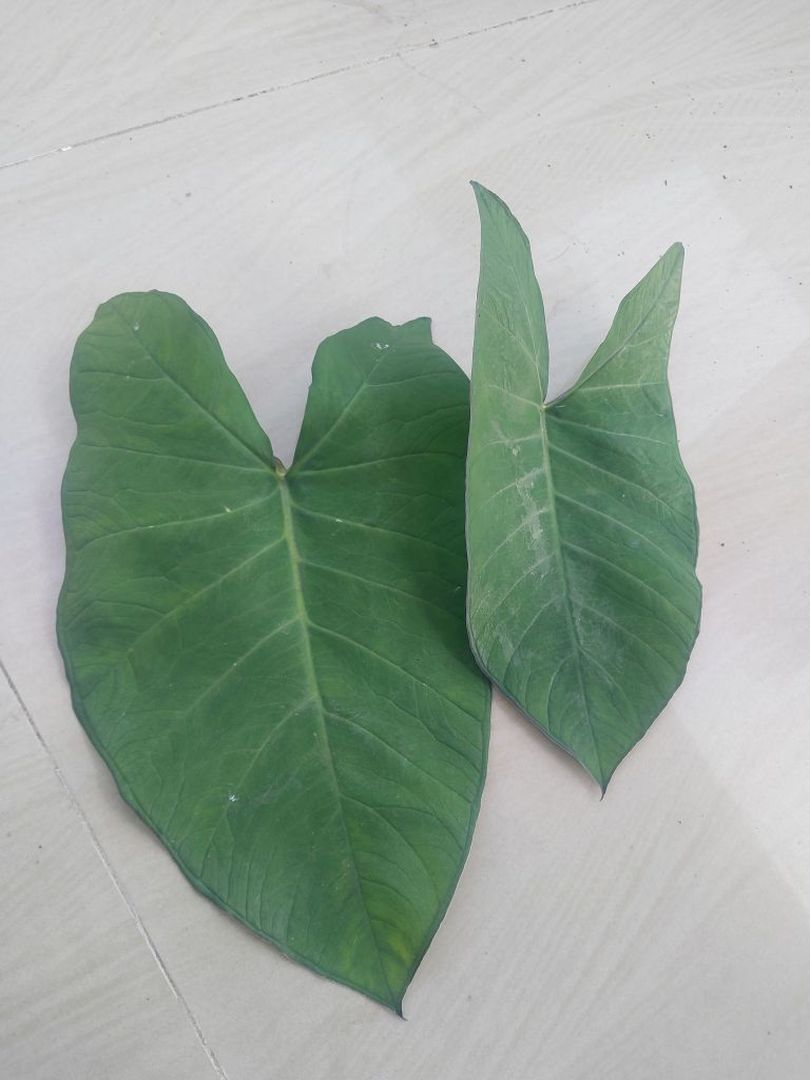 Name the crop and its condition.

taro, healthy
